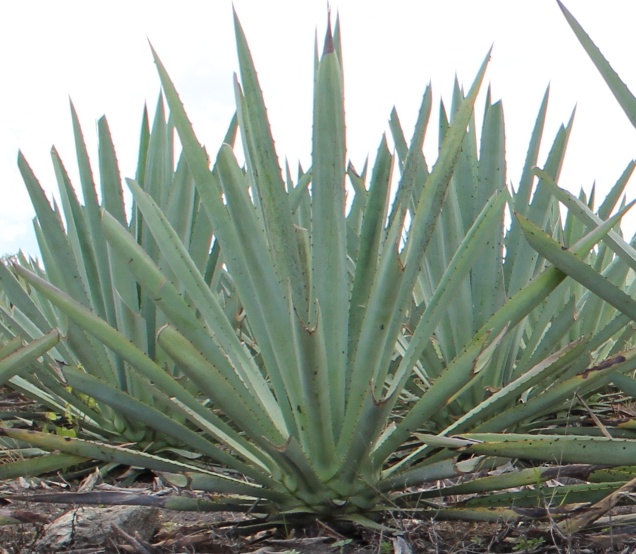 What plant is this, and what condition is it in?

agave, healthy
